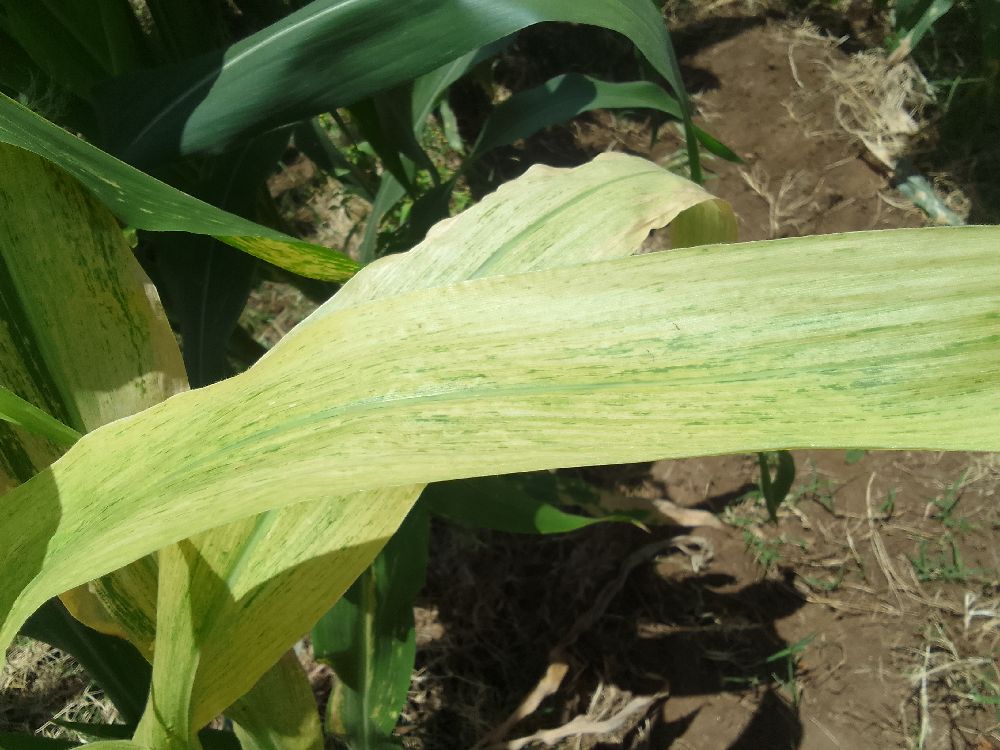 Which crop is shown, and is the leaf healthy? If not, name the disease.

maize, maize lethal necrosis
